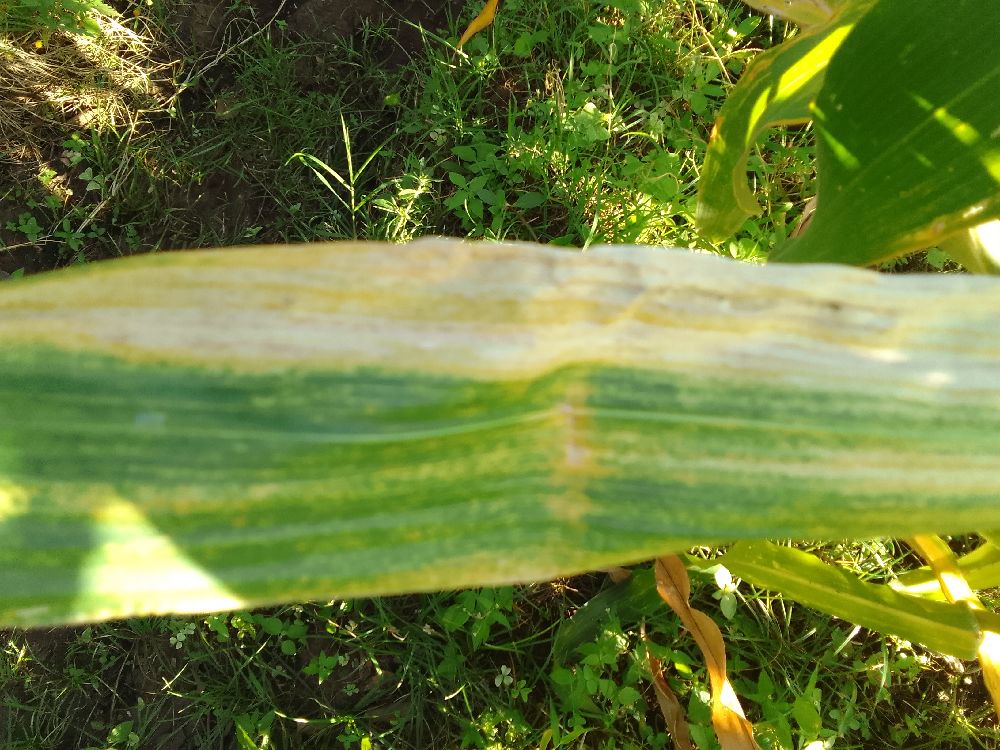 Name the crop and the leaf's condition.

maize, maize lethal necrosis
